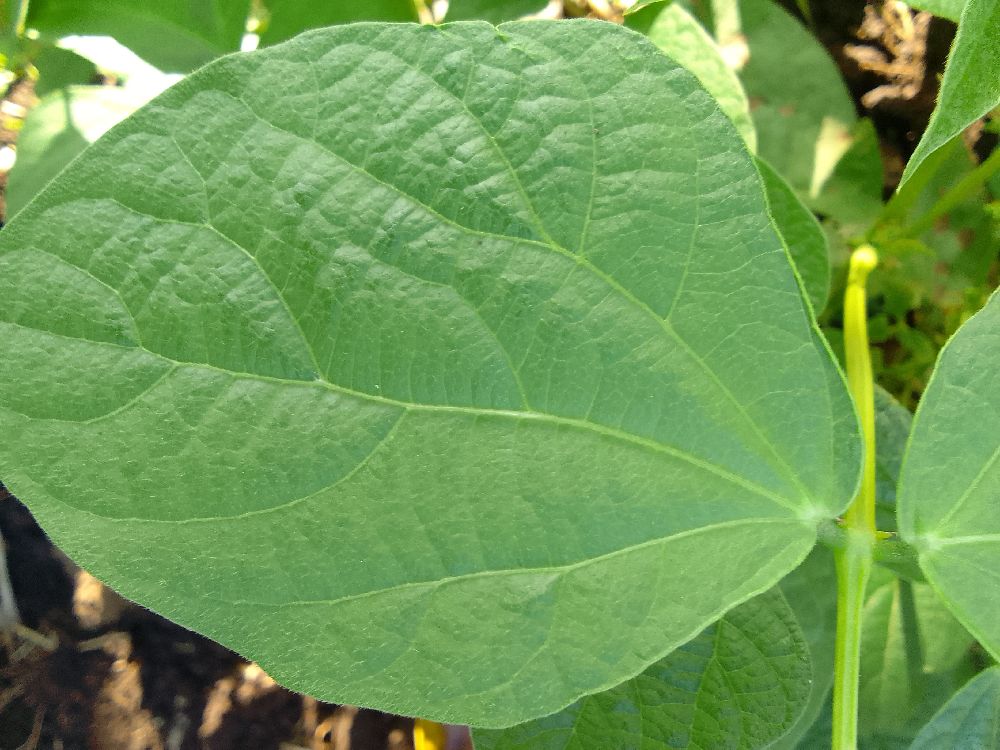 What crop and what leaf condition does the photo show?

common bean, healthy
